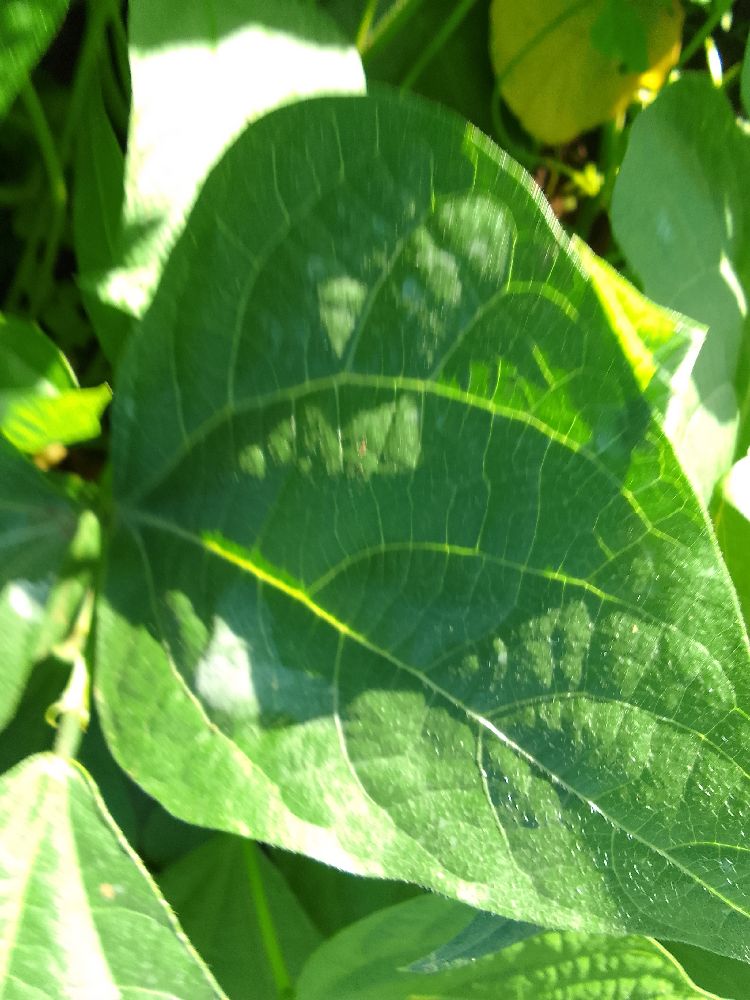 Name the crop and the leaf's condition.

common bean, healthy
